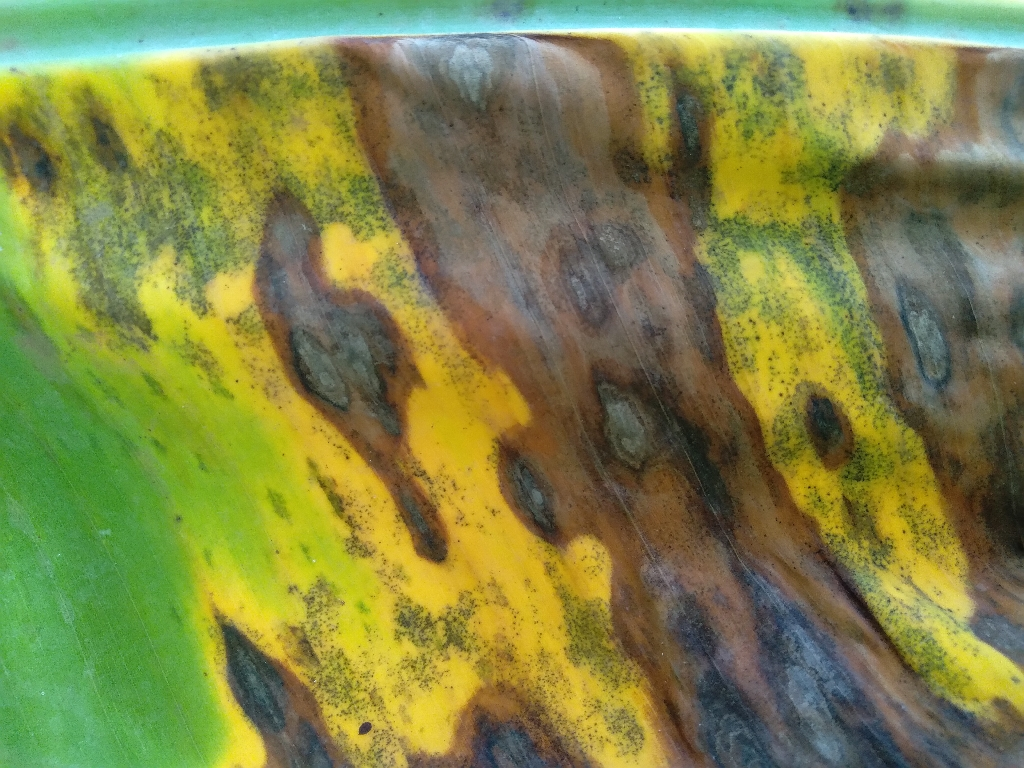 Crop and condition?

banana, black sigatoka
